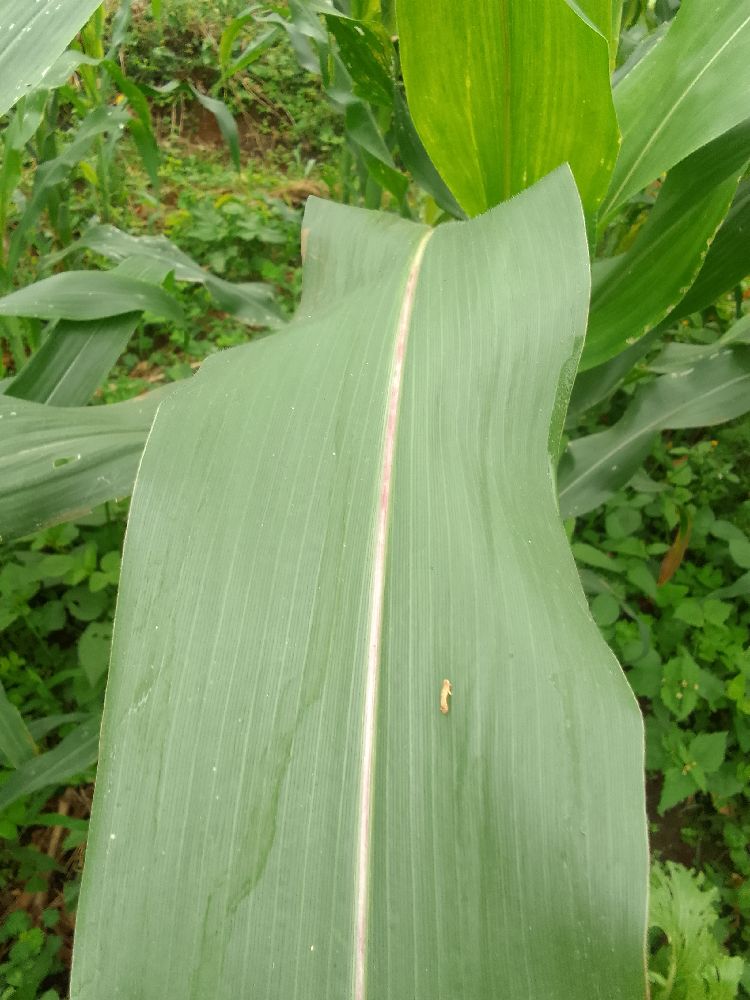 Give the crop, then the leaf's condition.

maize, healthy
